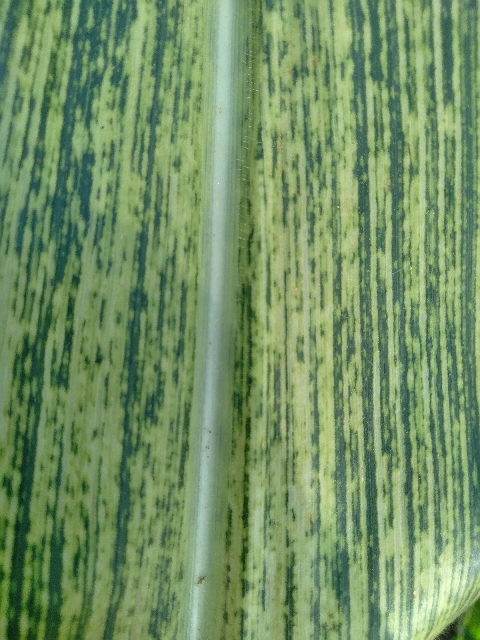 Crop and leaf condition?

maize, maize streak virus
